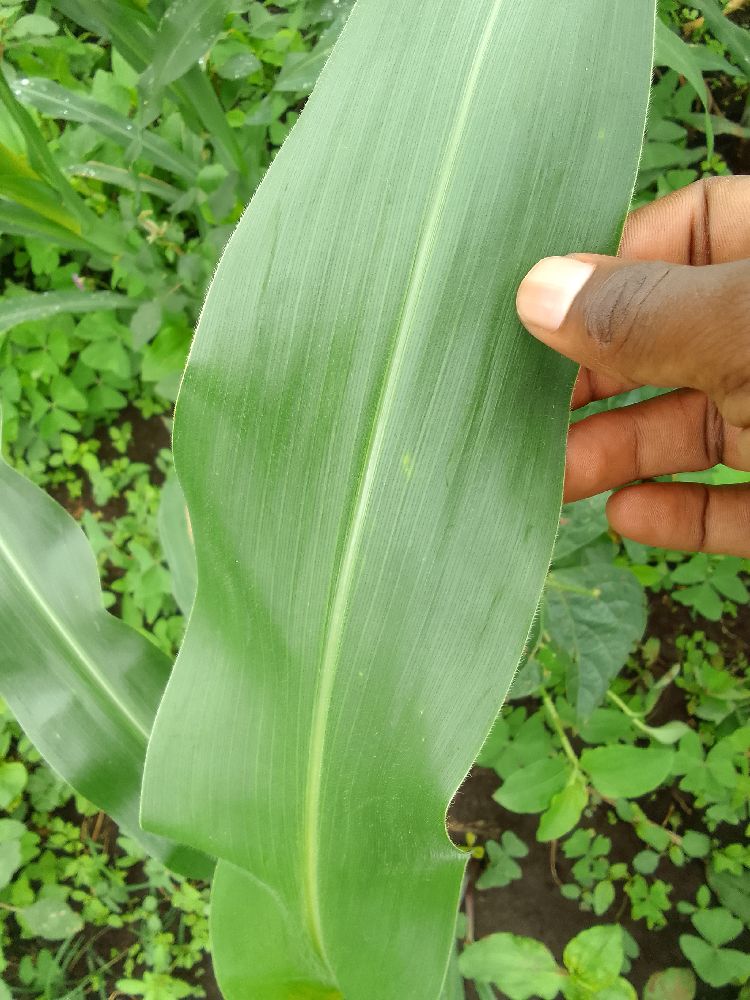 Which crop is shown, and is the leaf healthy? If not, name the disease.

maize, healthy
